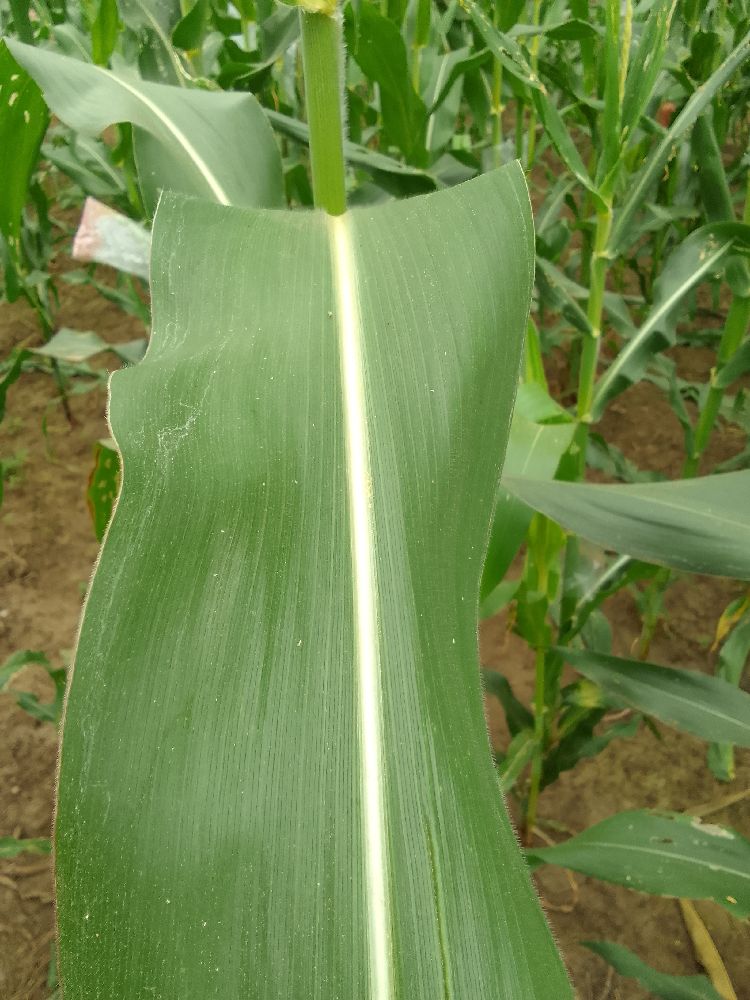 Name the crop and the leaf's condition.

maize, healthy
